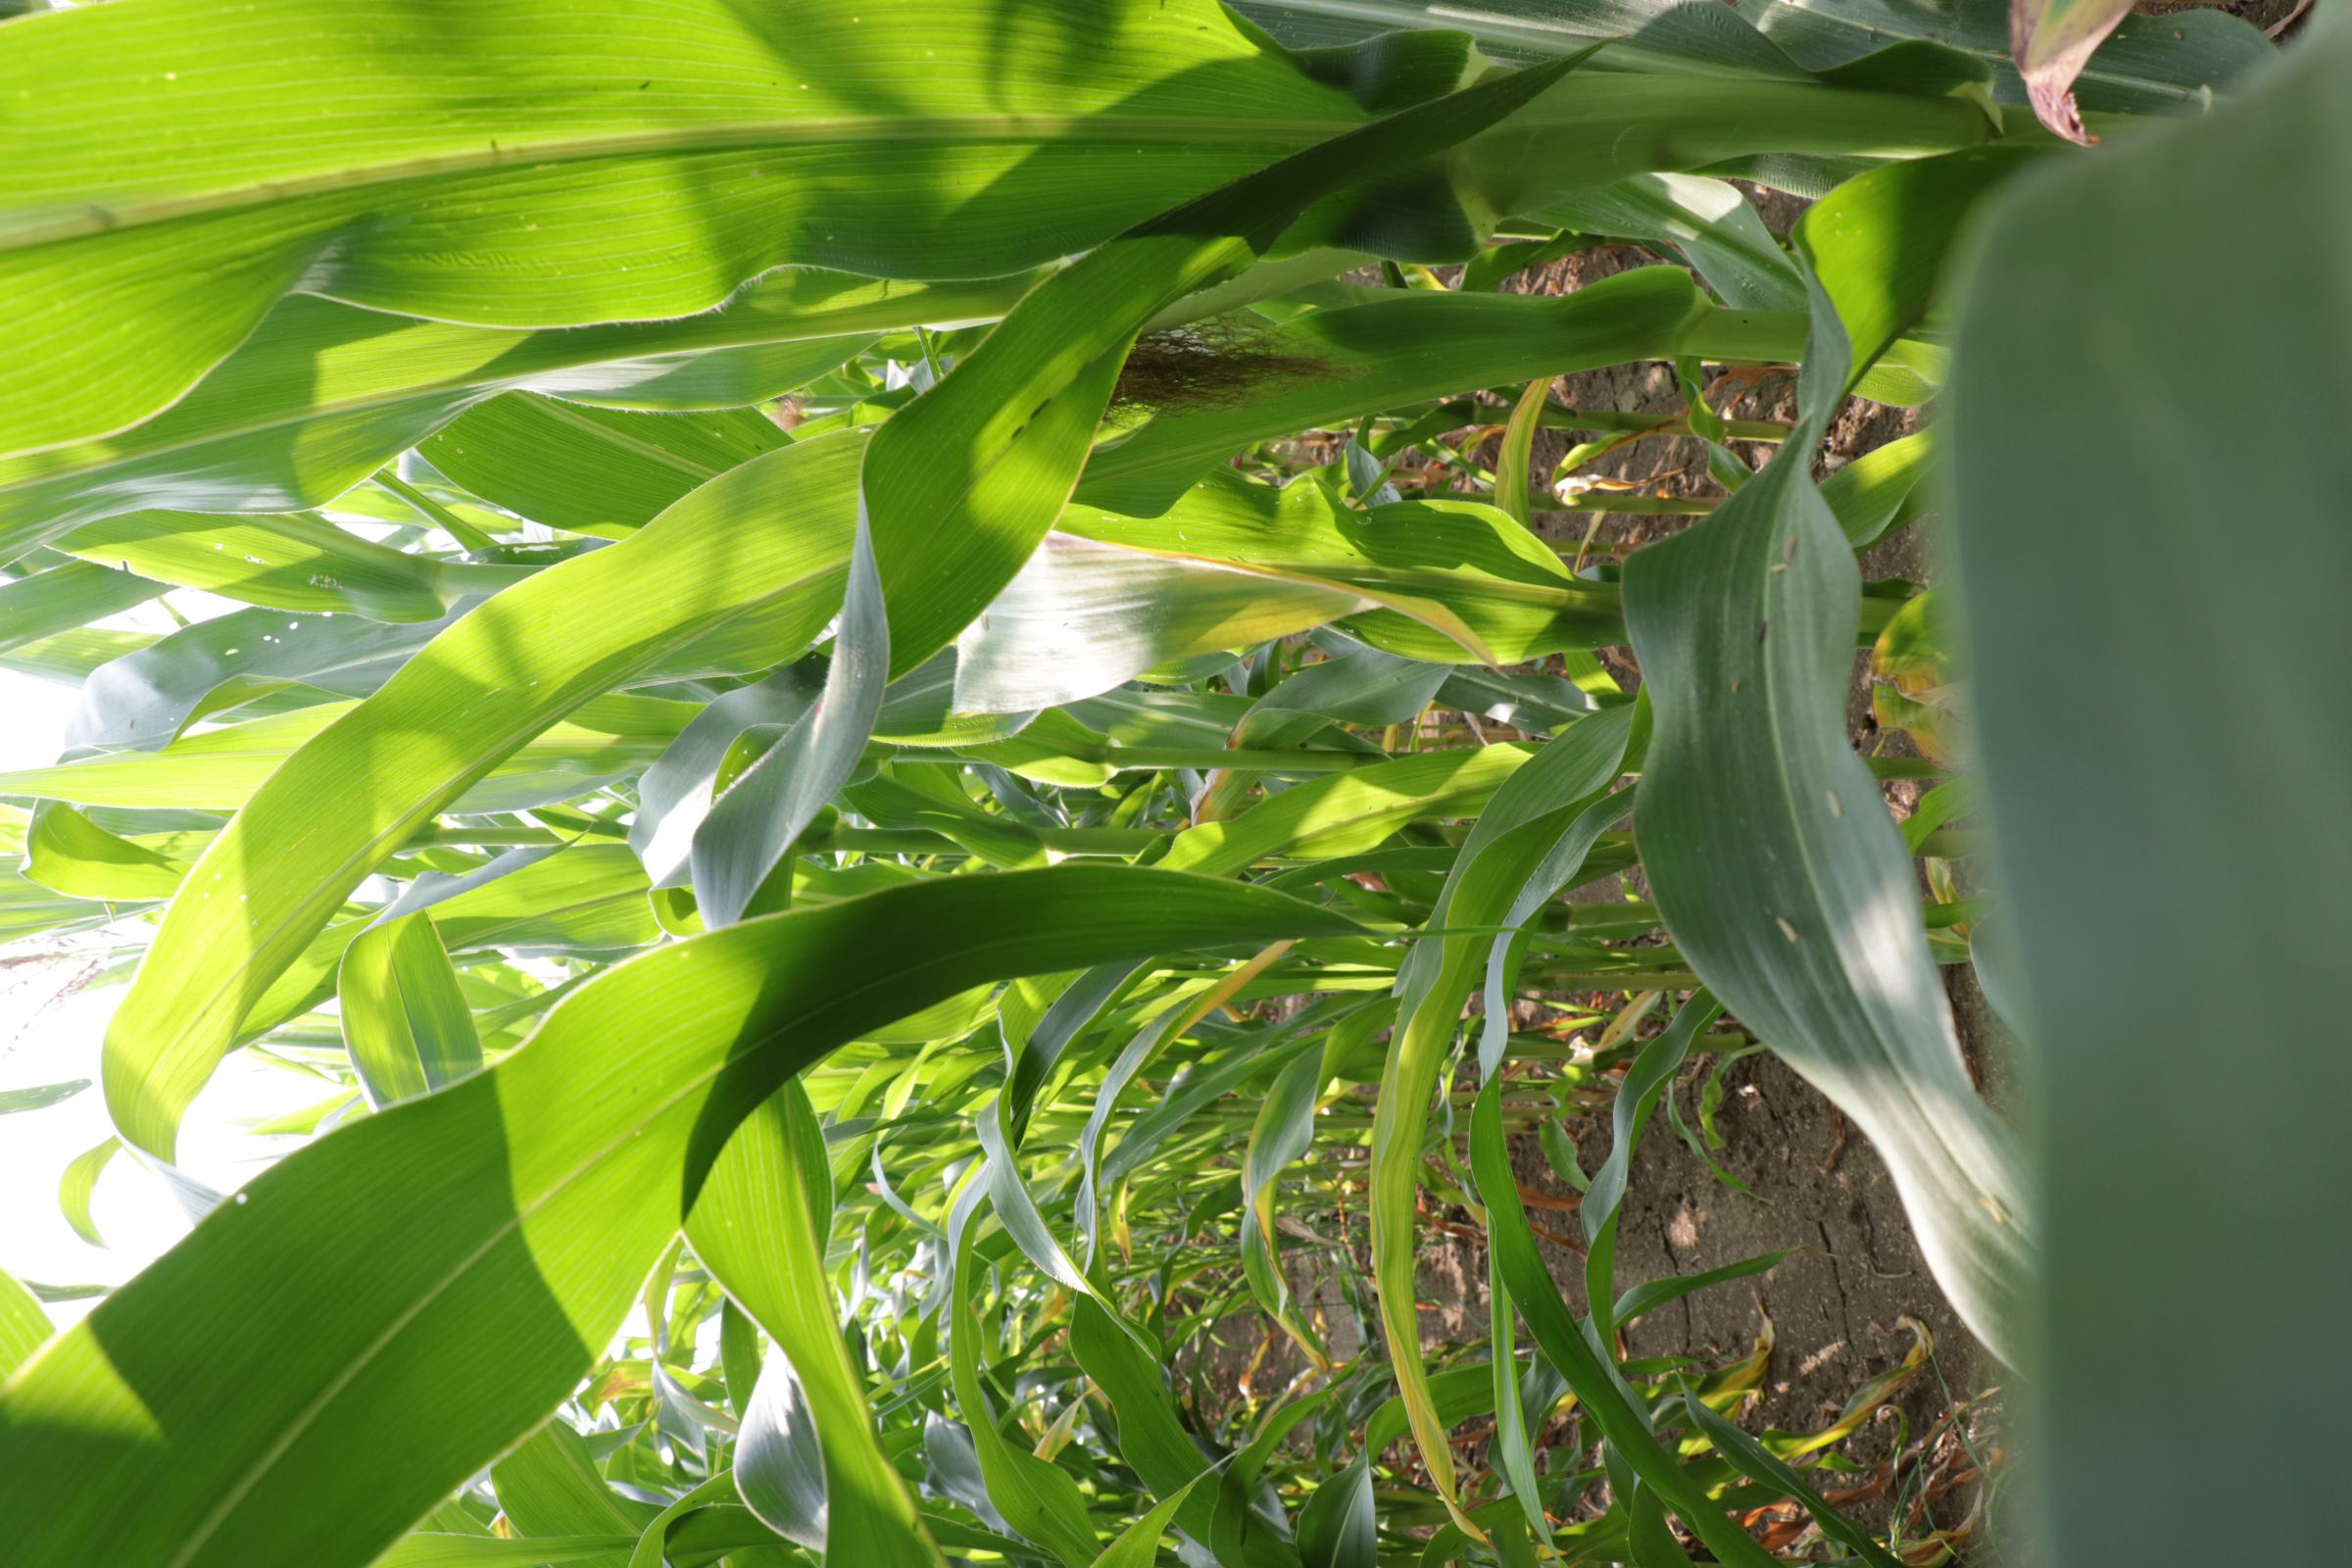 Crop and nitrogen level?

maize, full nitrogen fertilisation
